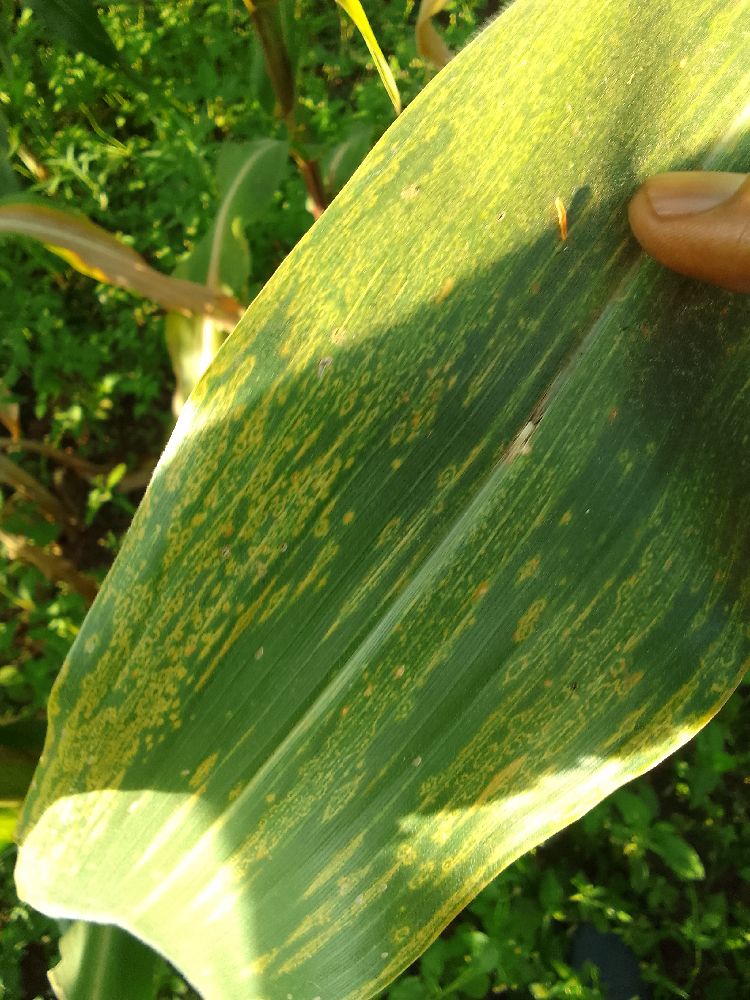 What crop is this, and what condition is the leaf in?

maize, maize lethal necrosis
